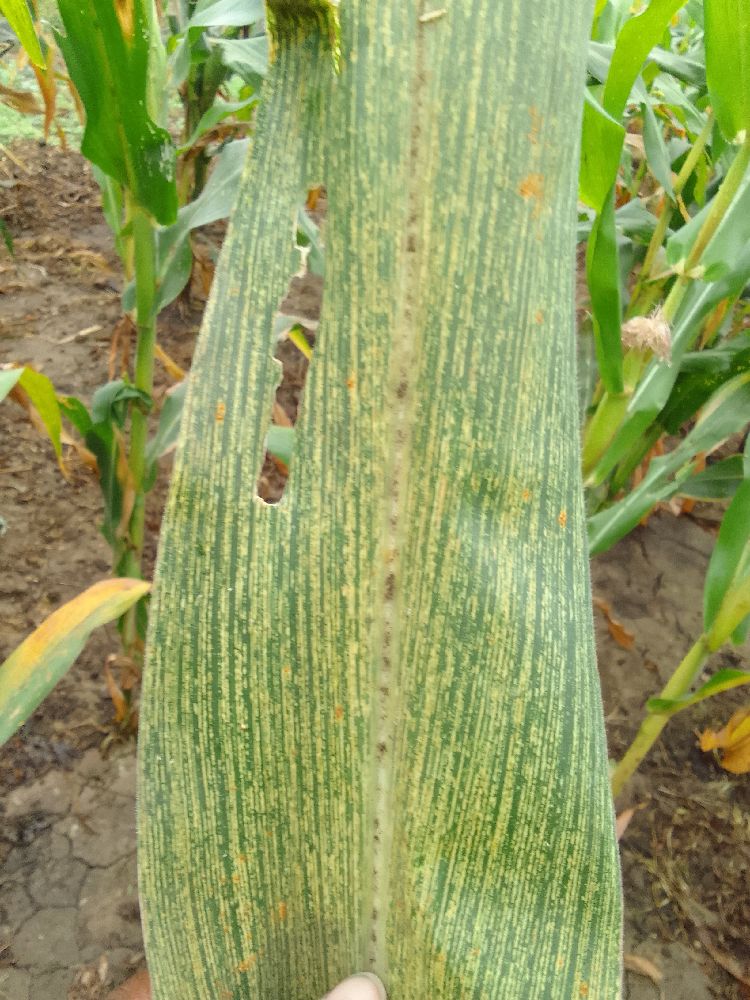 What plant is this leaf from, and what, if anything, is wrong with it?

maize, maize streak virus
